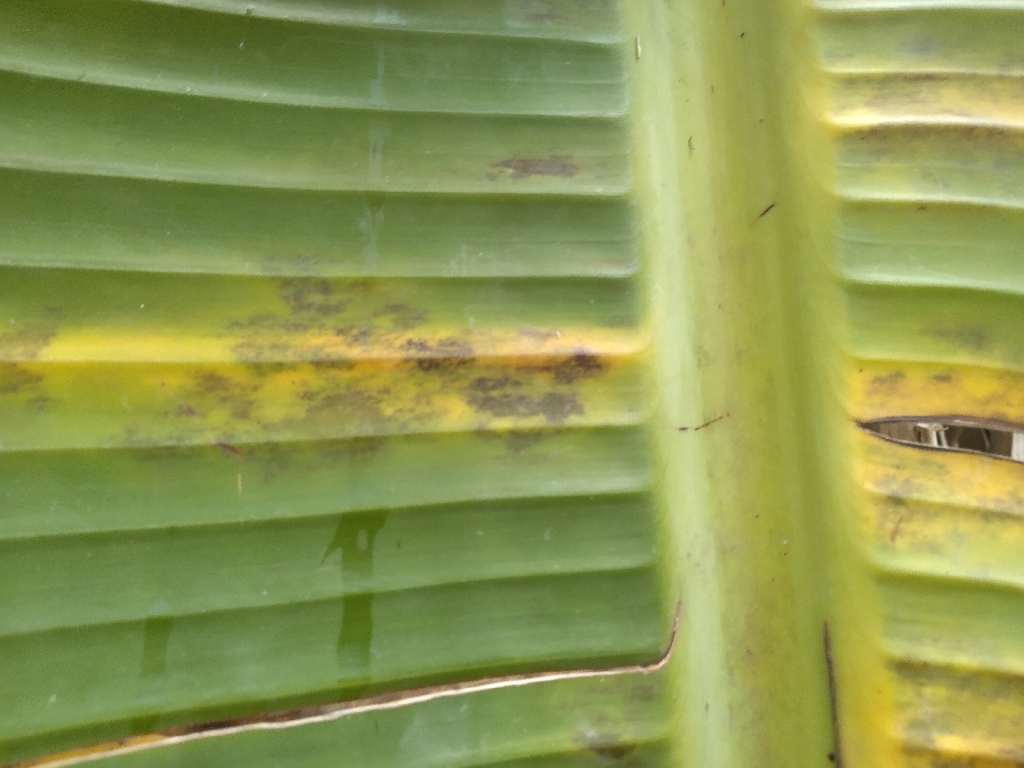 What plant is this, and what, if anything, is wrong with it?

banana, black sigatoka
